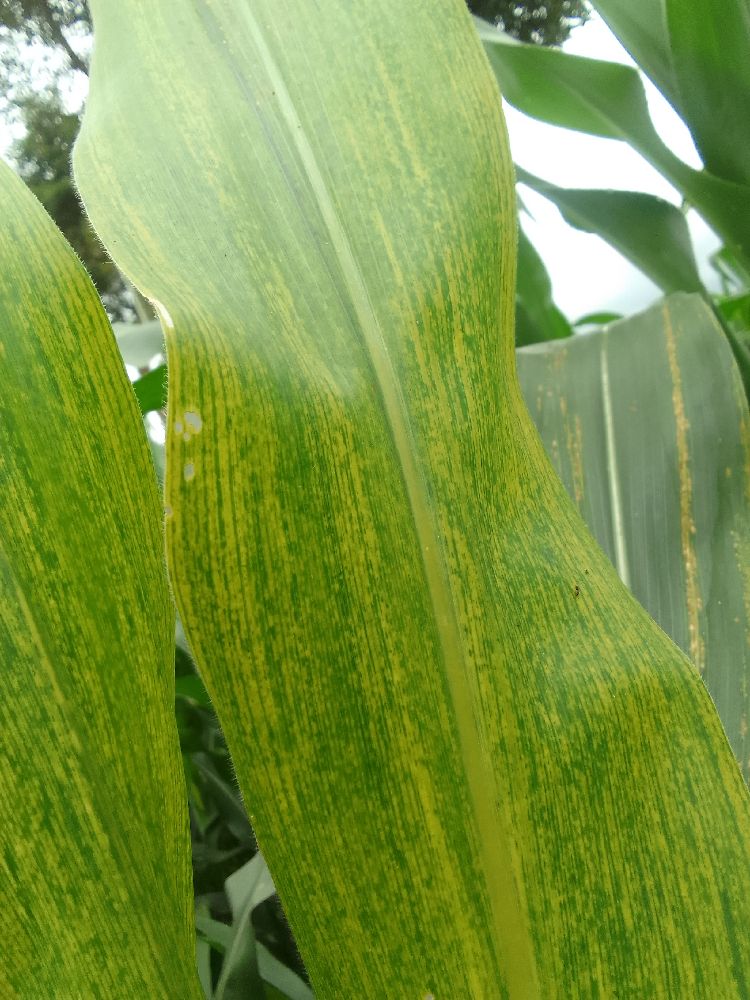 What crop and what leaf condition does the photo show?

maize, maize lethal necrosis
